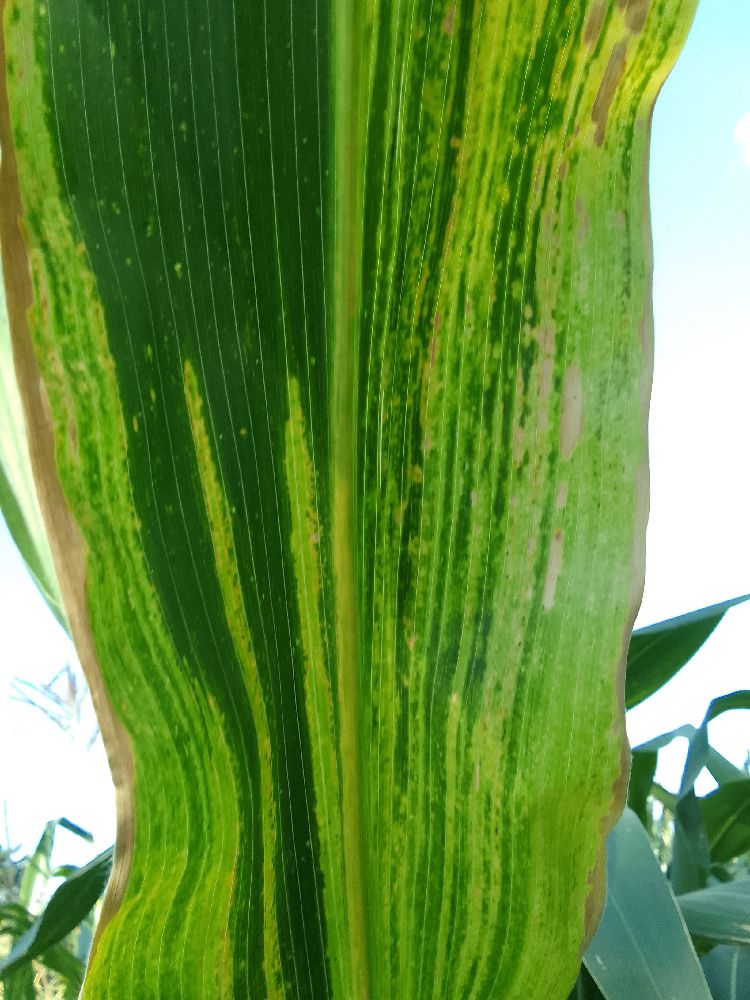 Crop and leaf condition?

maize, maize lethal necrosis
